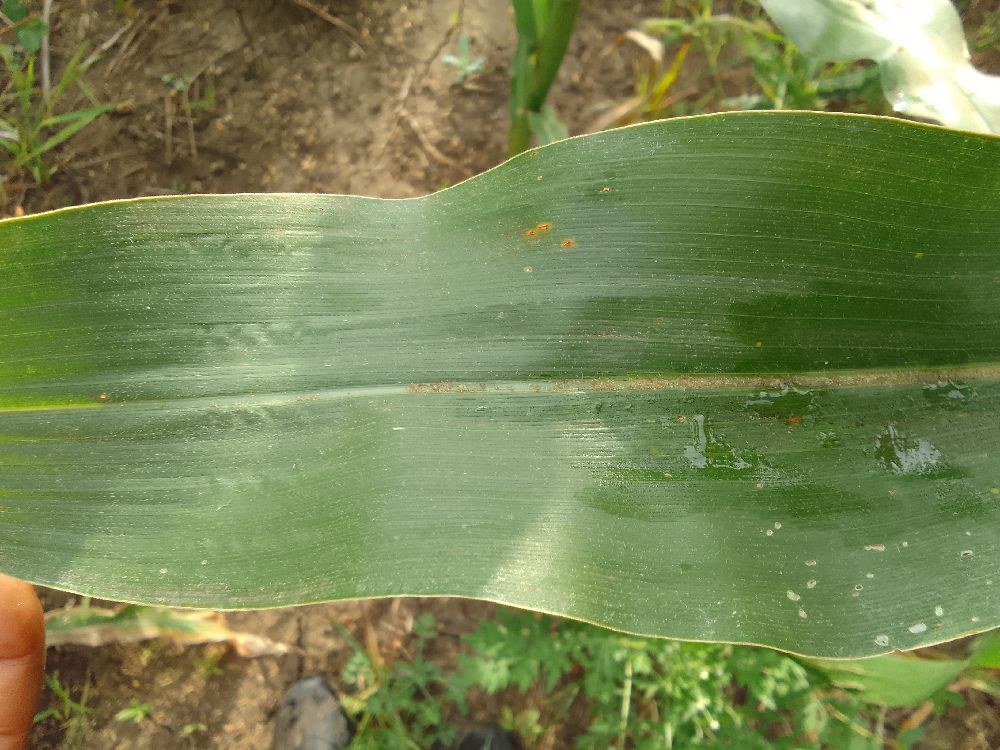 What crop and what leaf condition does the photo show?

maize, healthy
